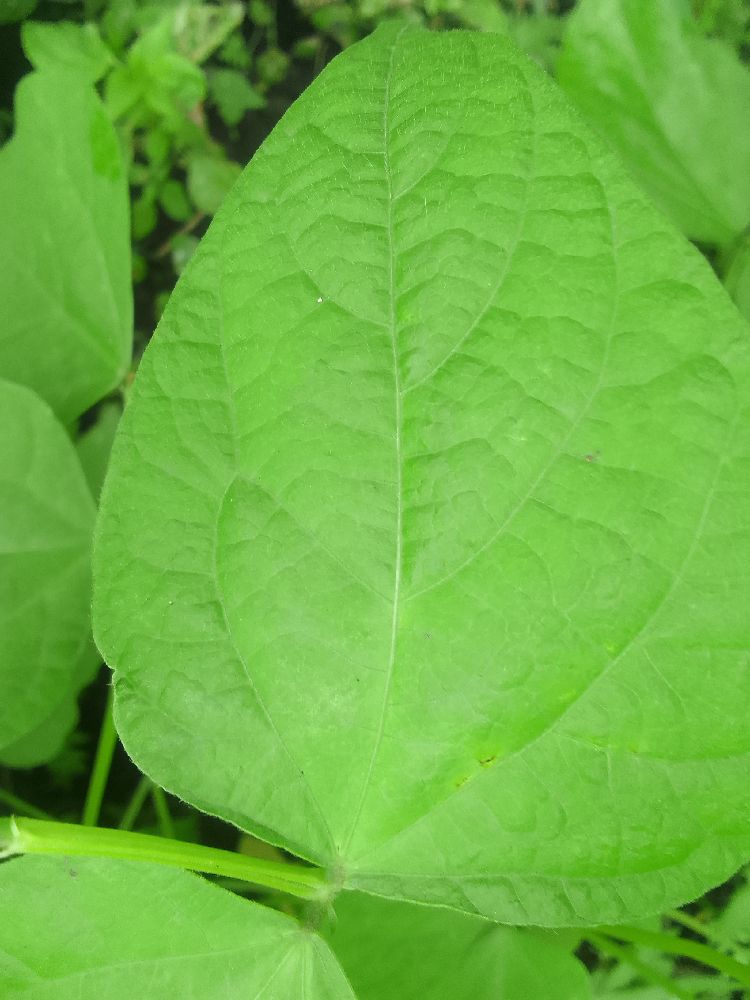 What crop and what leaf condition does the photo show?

common bean, healthy
